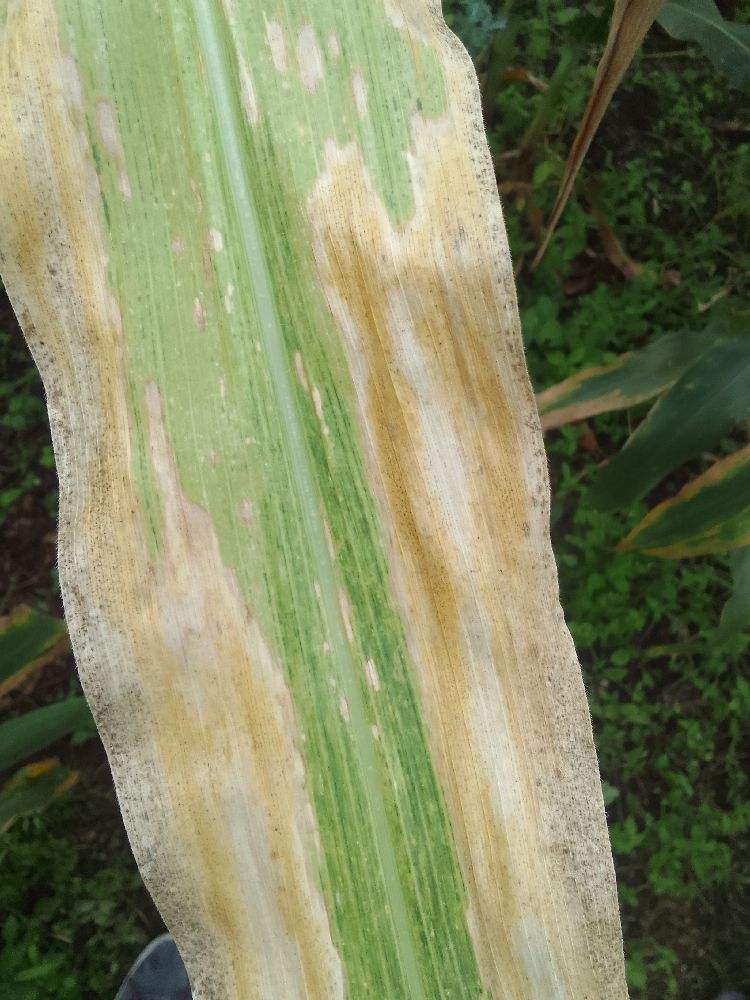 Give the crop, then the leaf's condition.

maize, maize lethal necrosis
